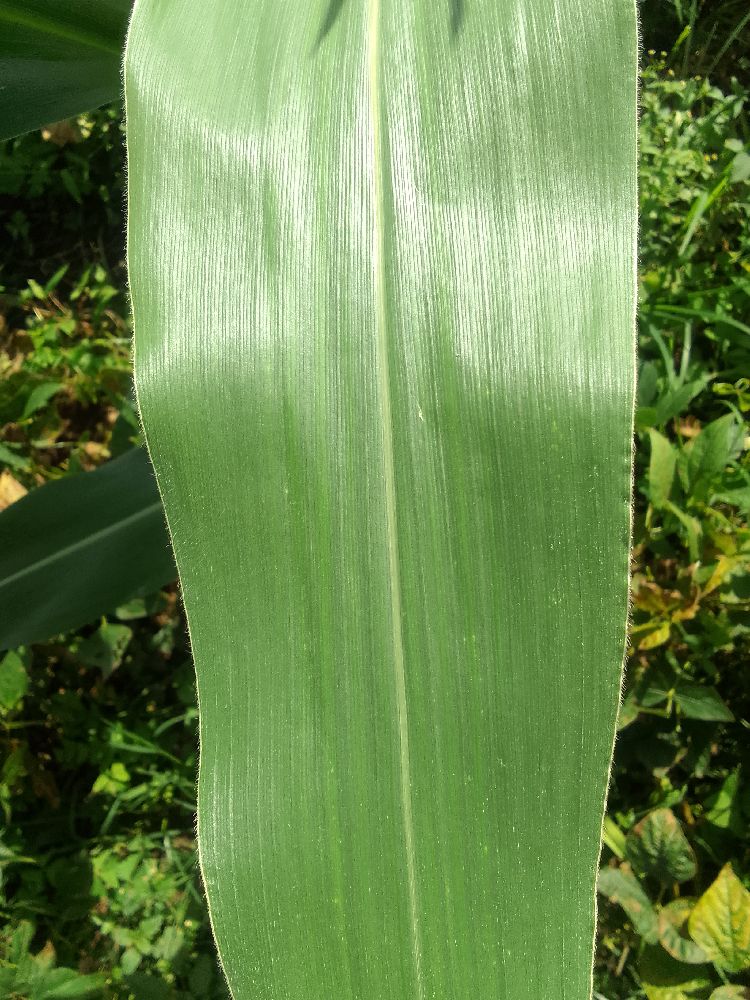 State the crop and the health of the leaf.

maize, healthy
